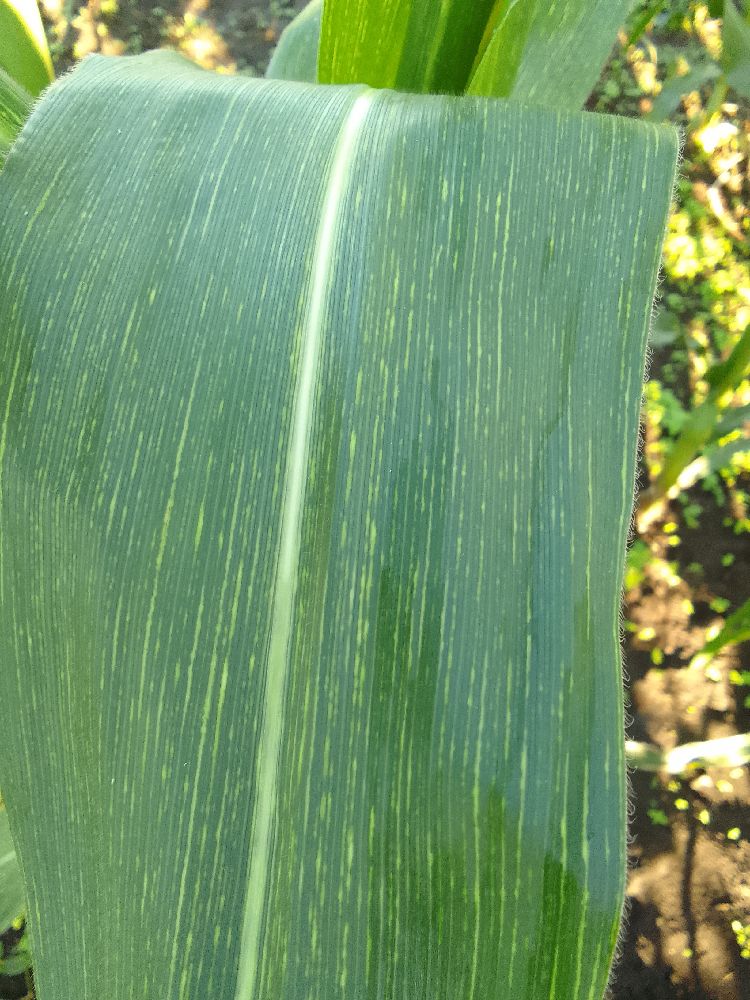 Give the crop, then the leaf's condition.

maize, maize streak virus
